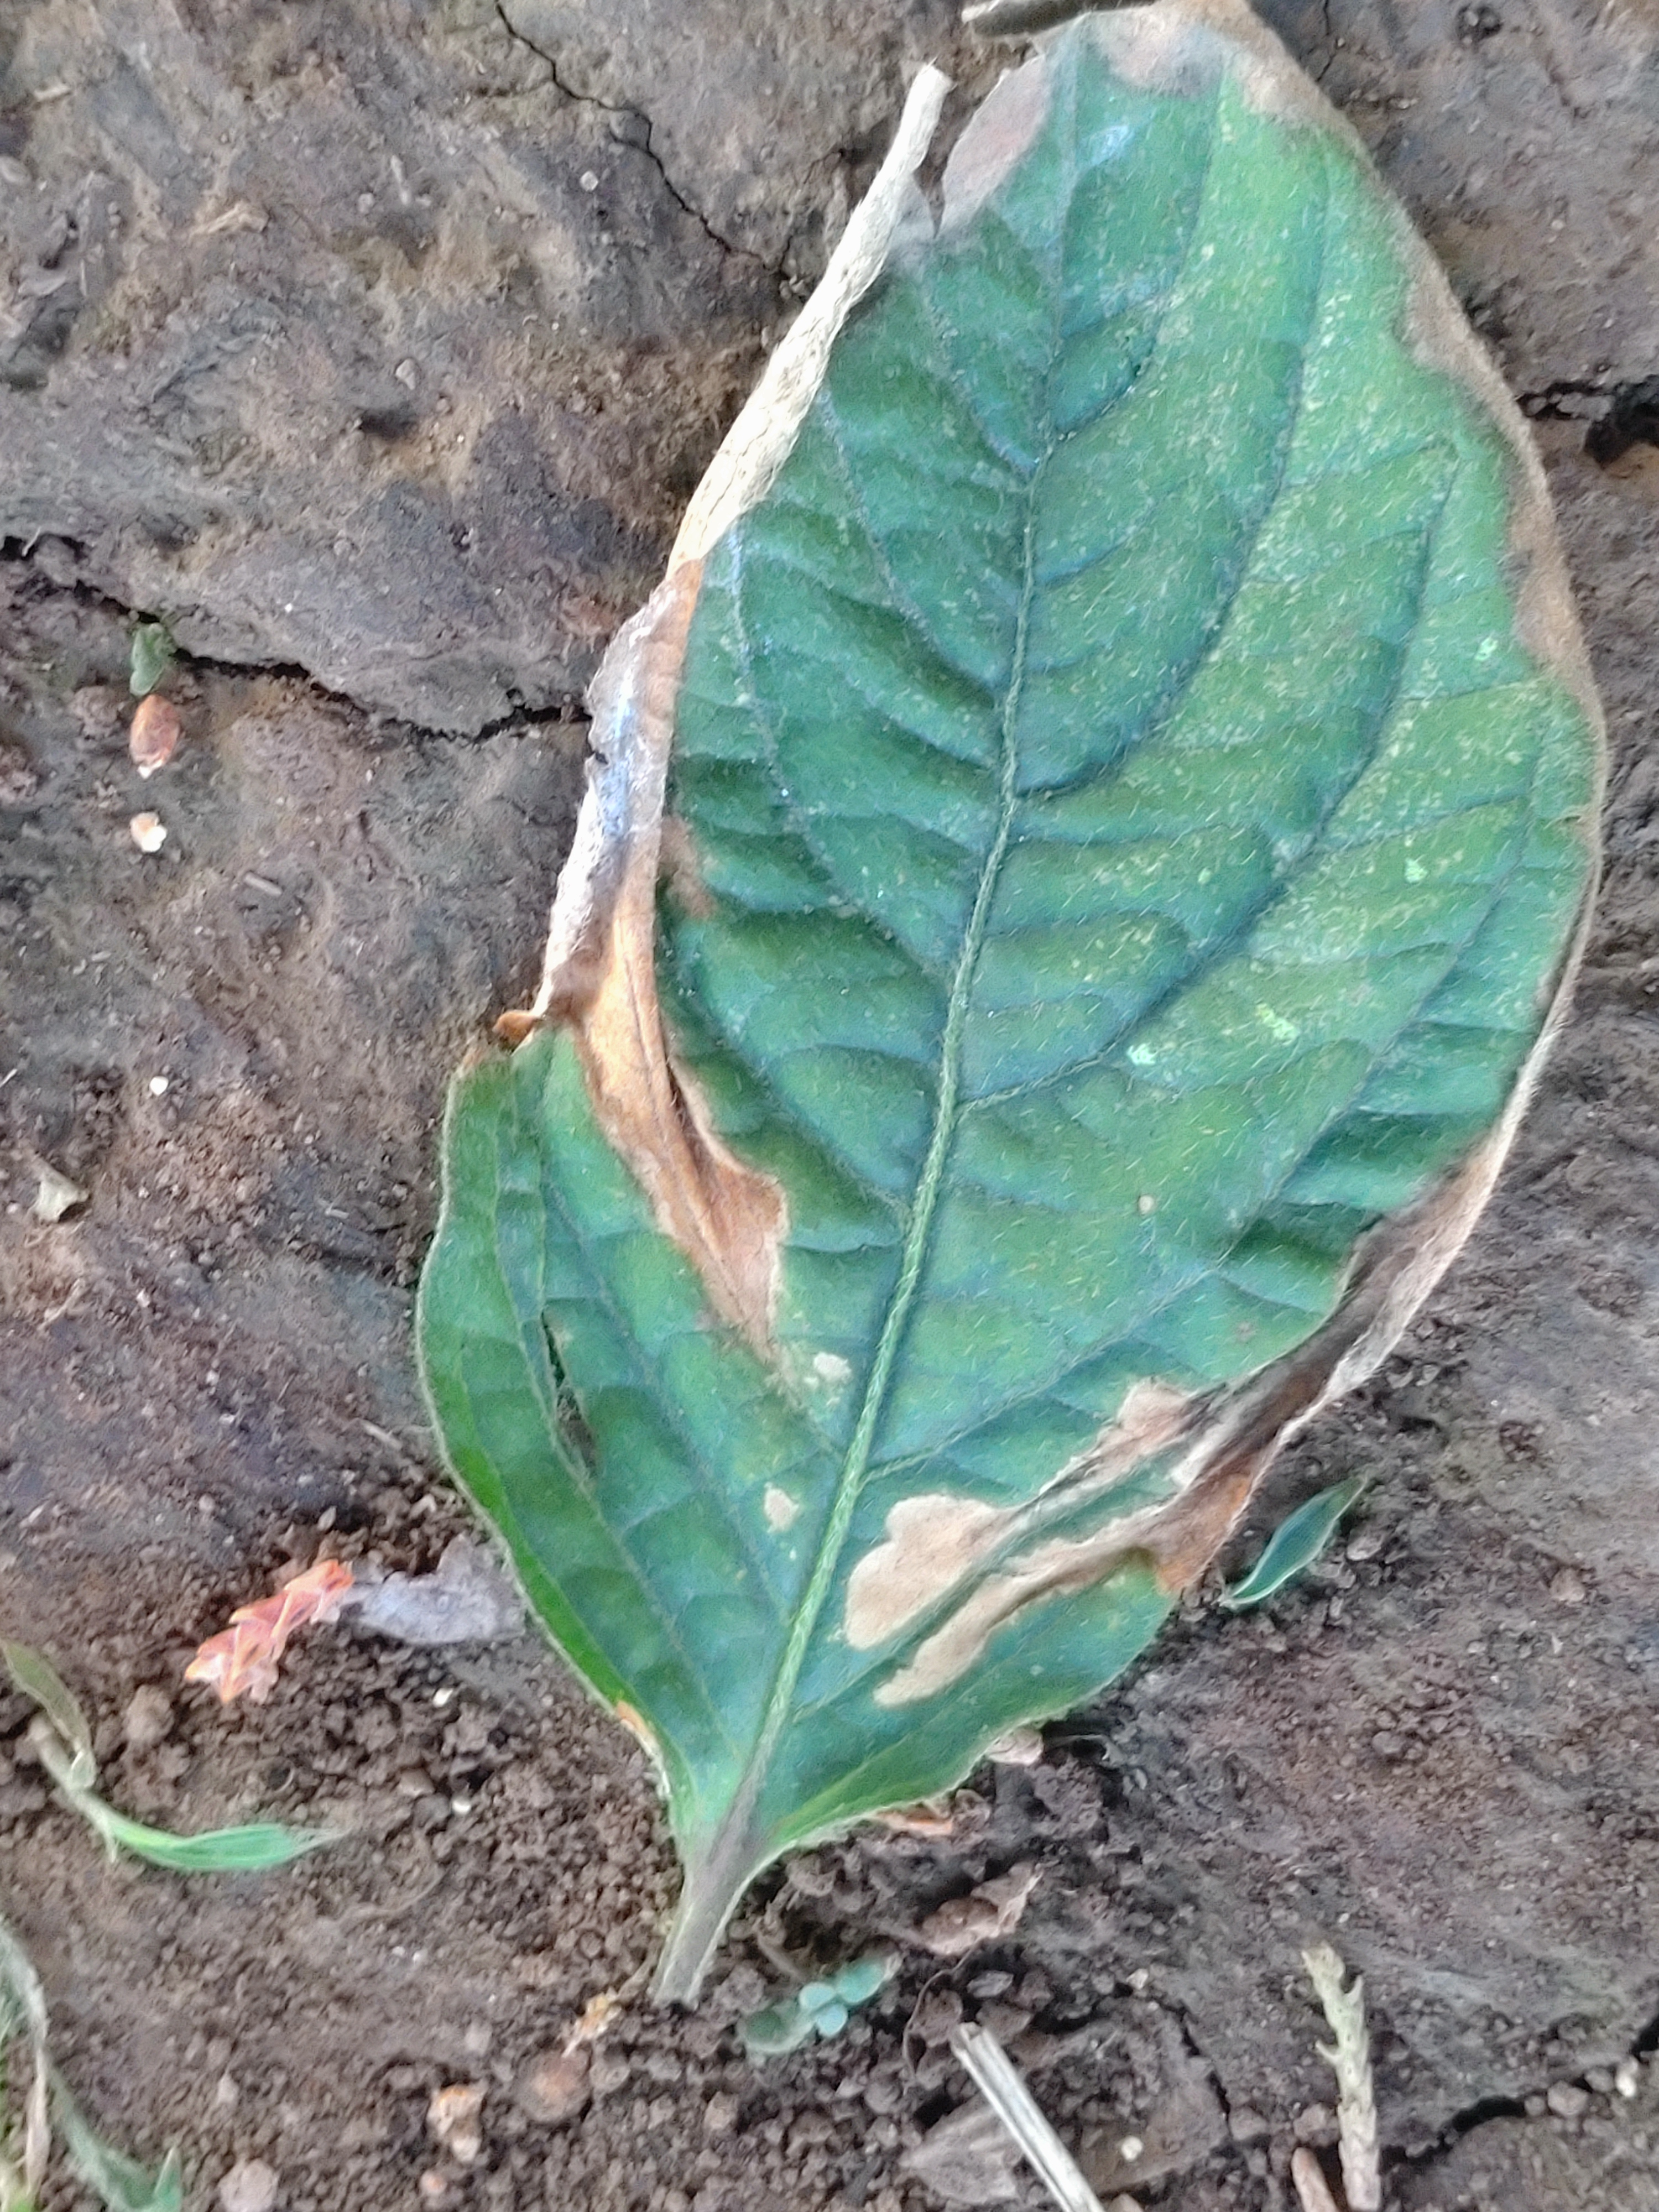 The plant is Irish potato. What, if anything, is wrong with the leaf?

early blight
